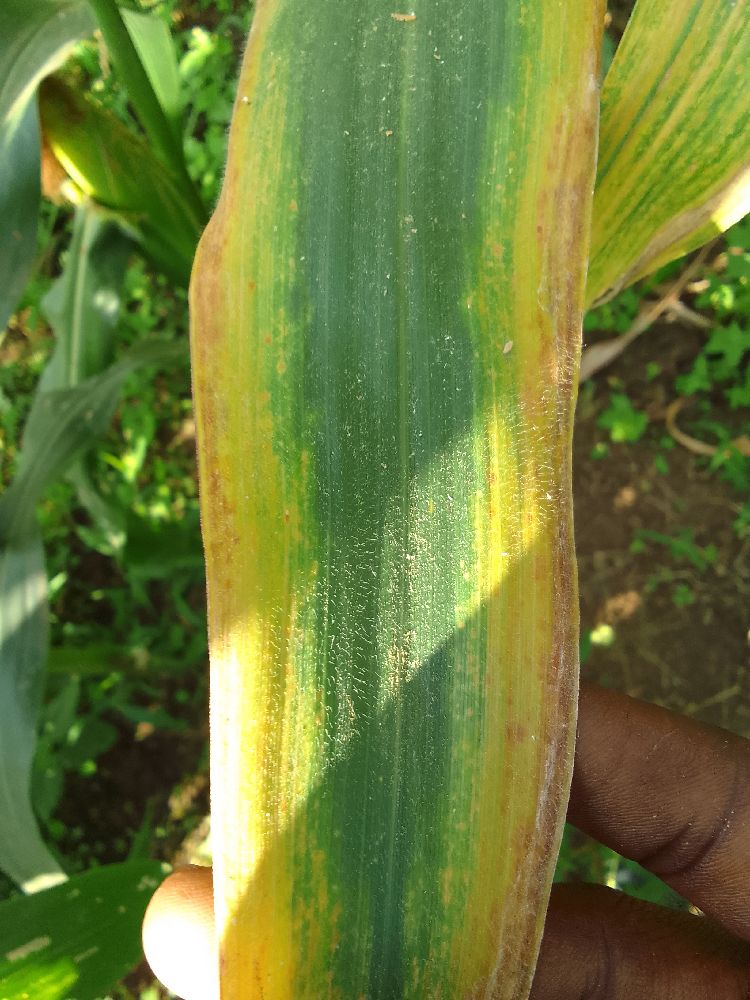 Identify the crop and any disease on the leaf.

maize, maize lethal necrosis
